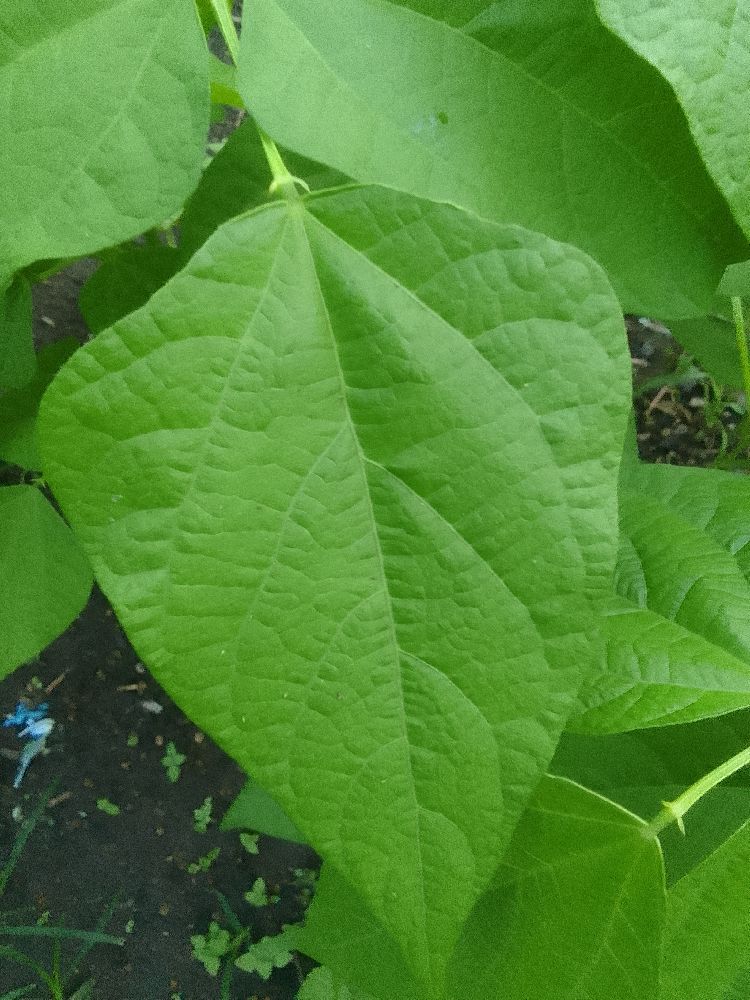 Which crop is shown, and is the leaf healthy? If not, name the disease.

common bean, healthy
